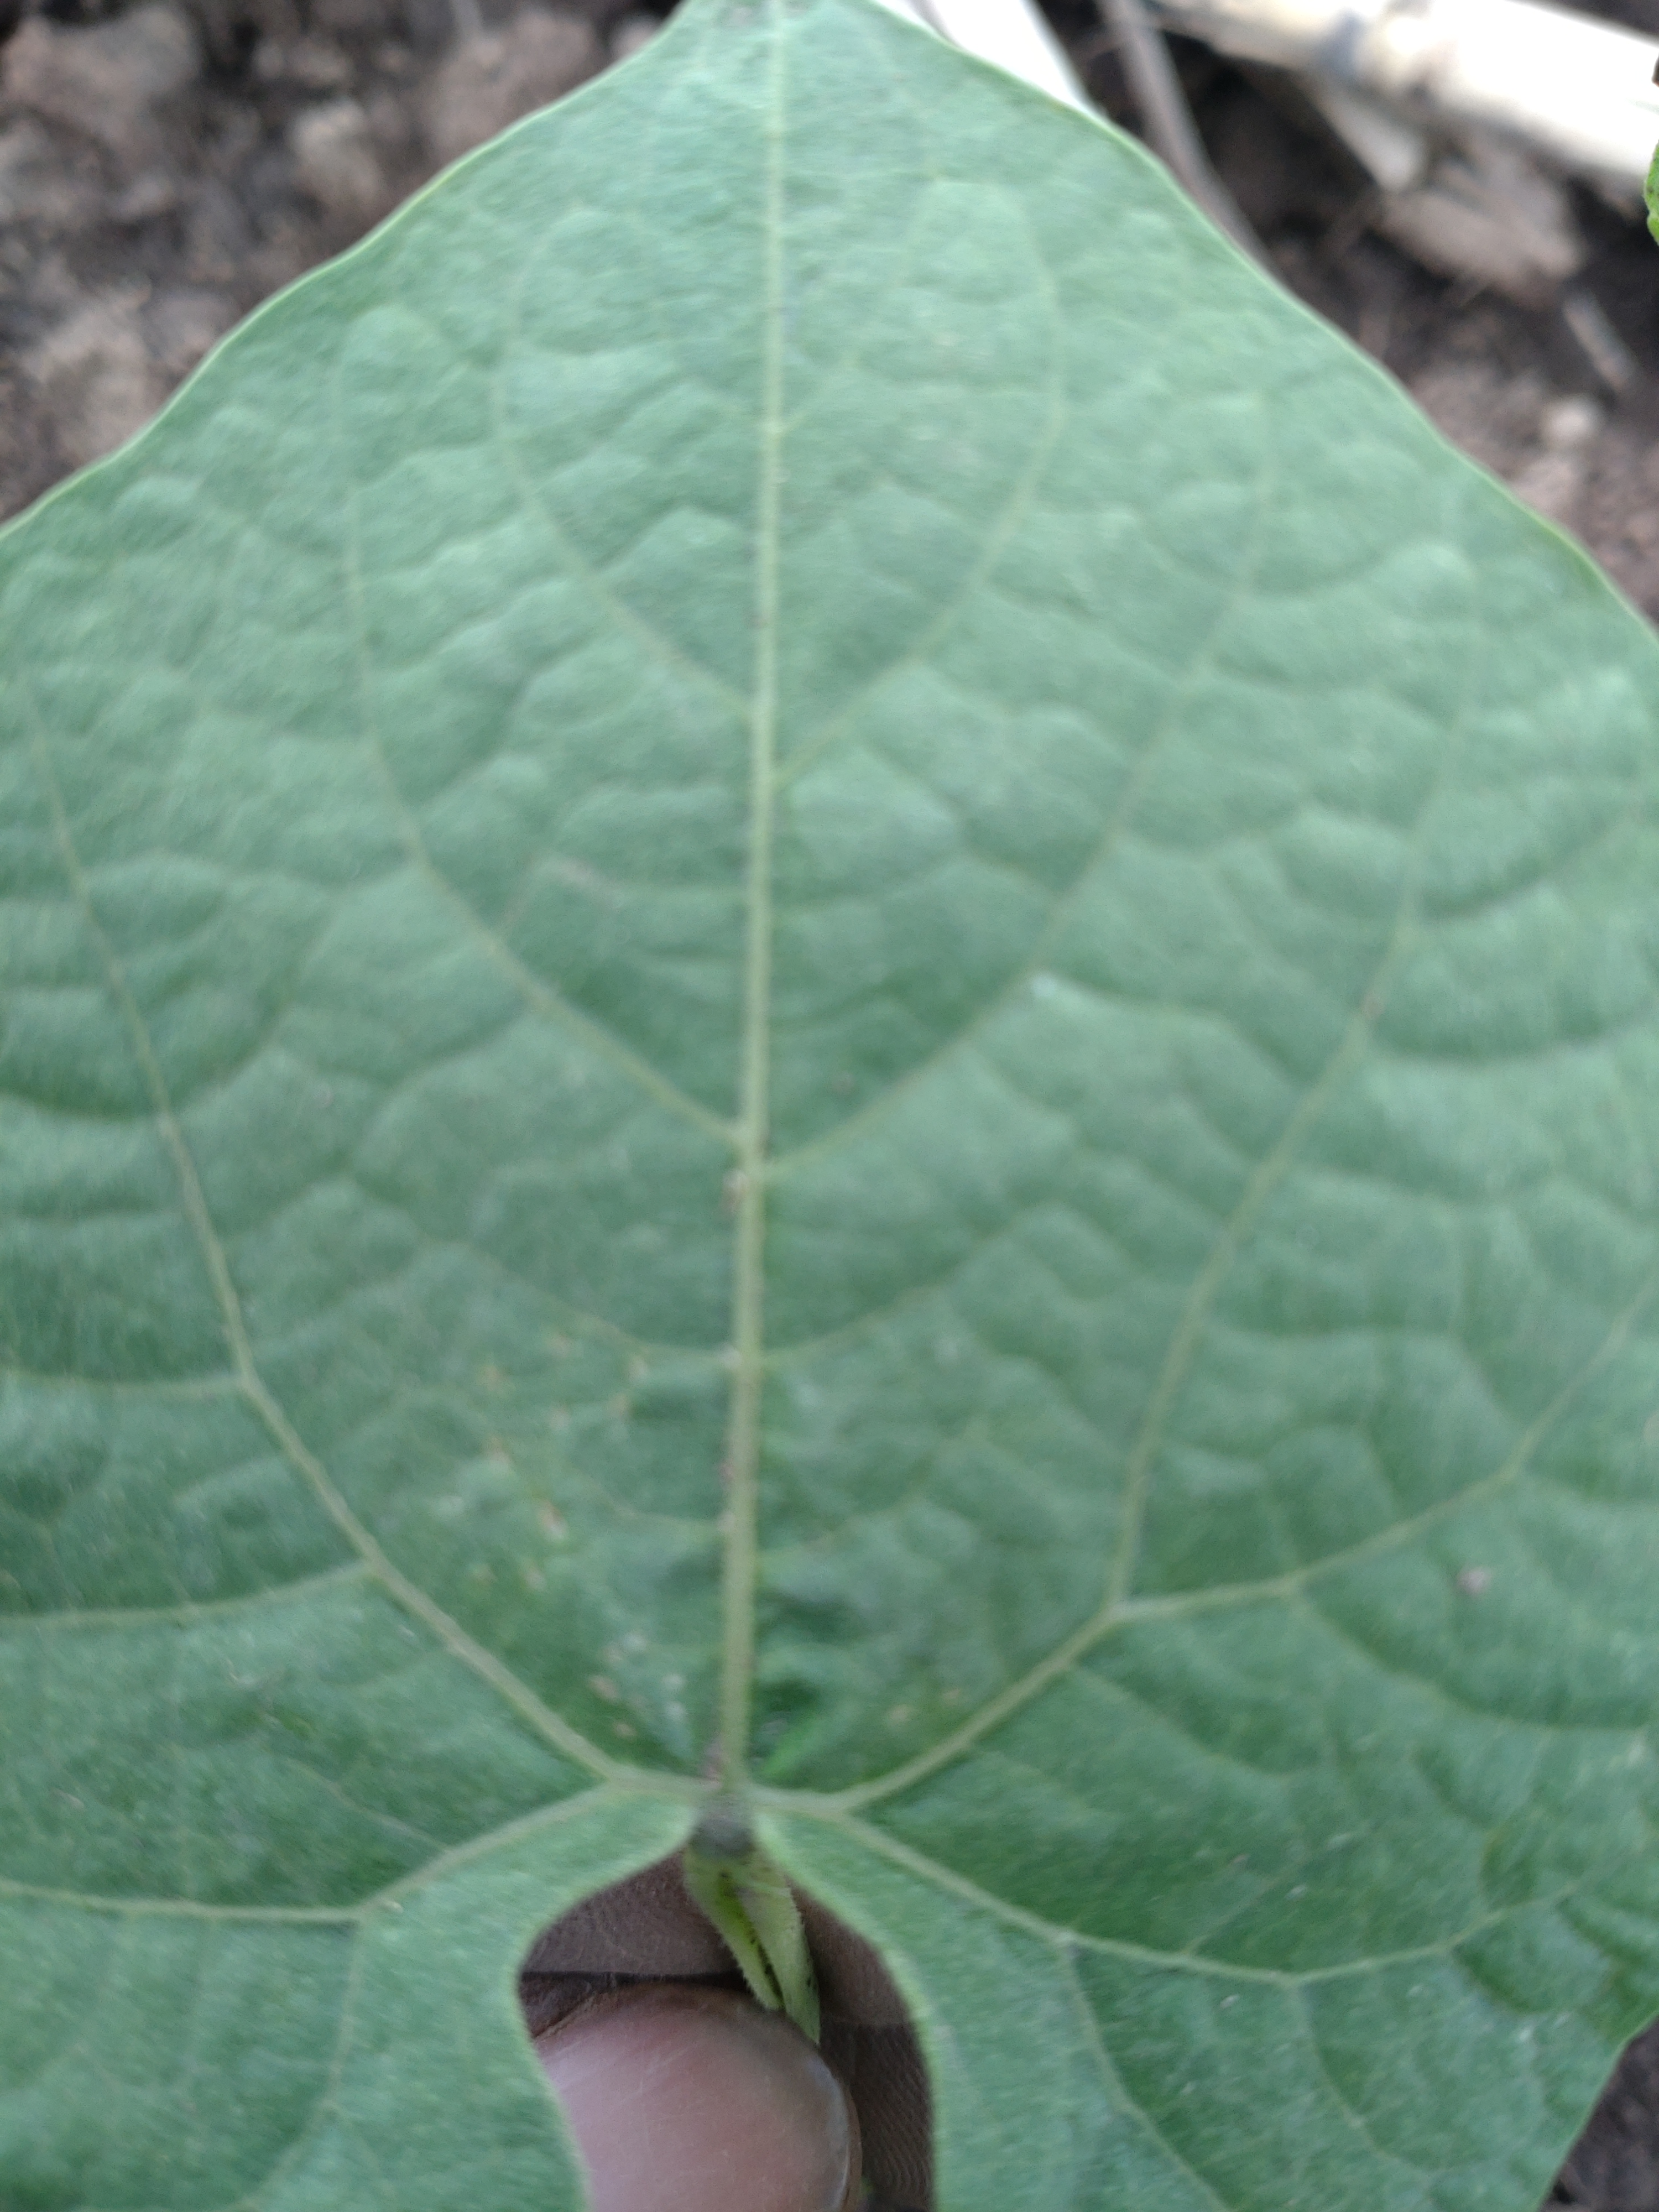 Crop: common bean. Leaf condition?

healthy
